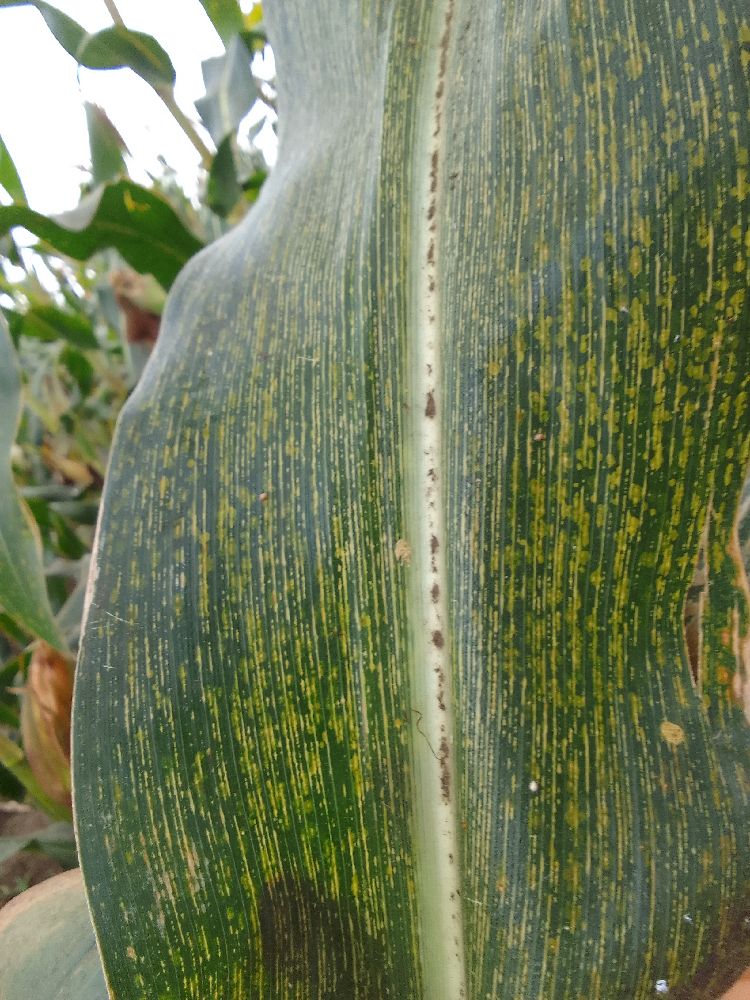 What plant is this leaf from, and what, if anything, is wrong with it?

maize, maize streak virus
